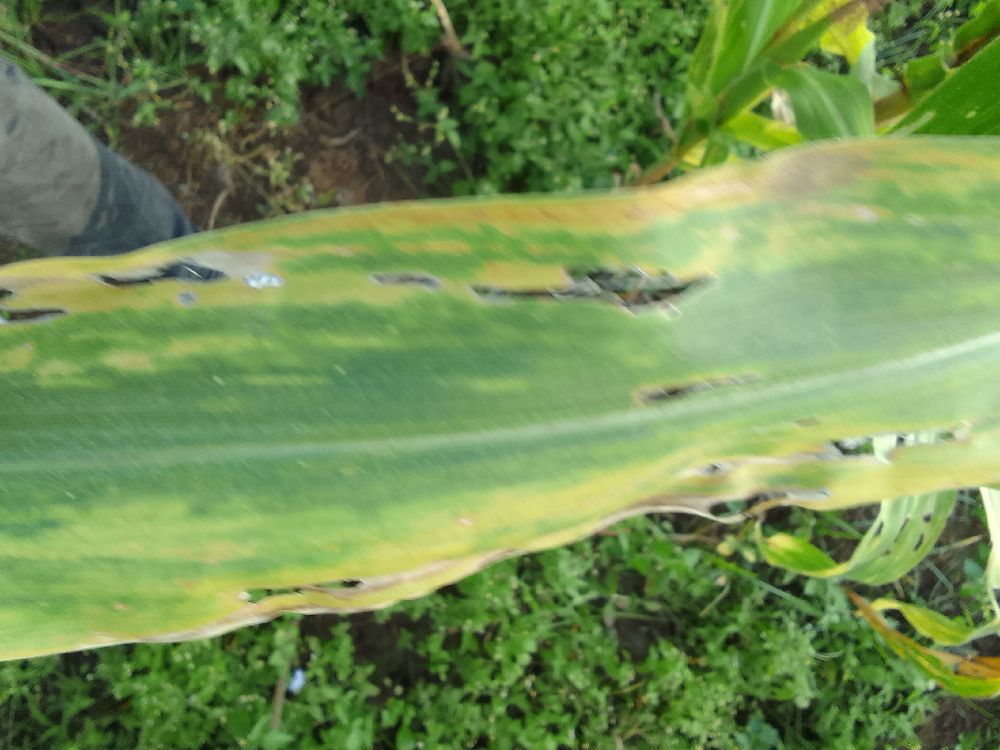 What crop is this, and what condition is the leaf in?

maize, maize lethal necrosis
